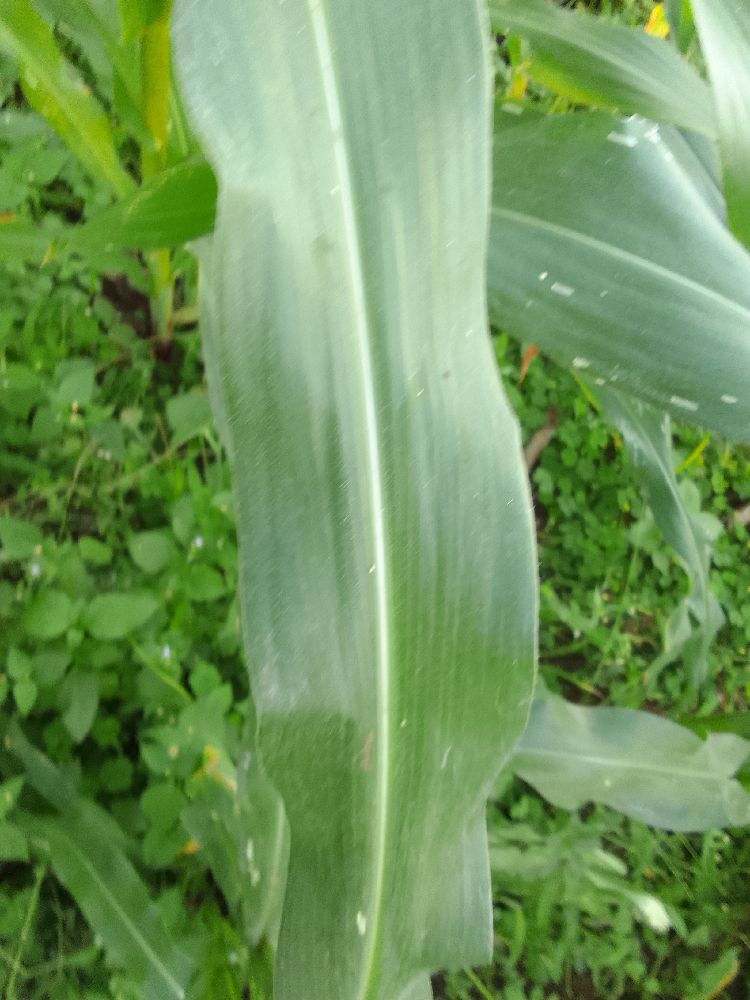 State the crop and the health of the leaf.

maize, healthy
